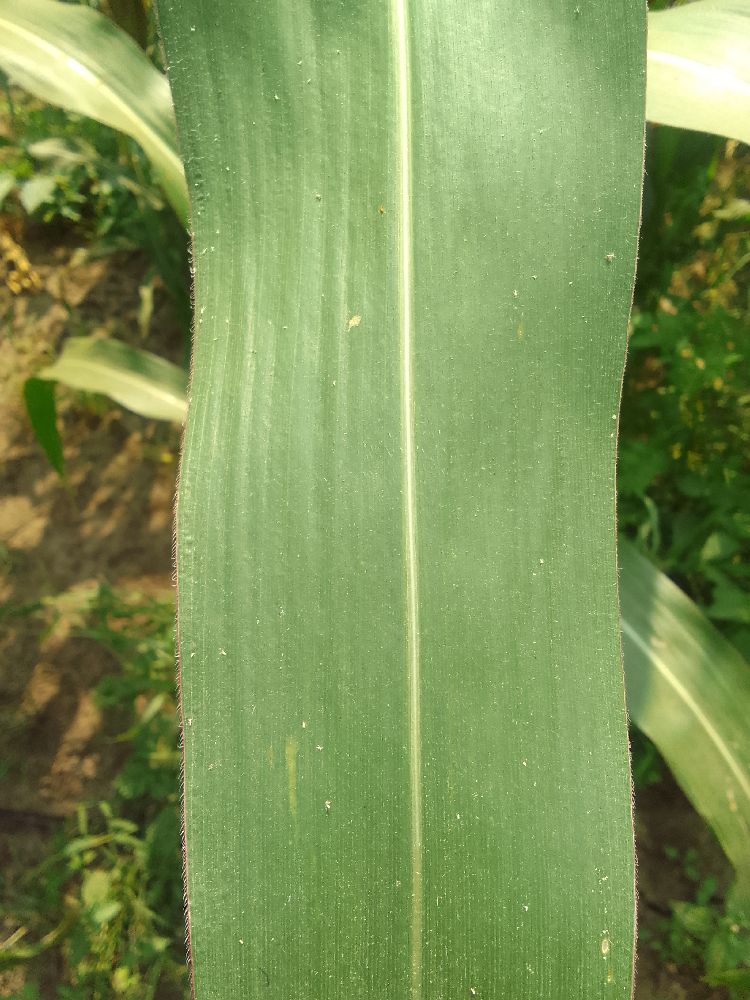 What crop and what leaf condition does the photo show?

maize, healthy
